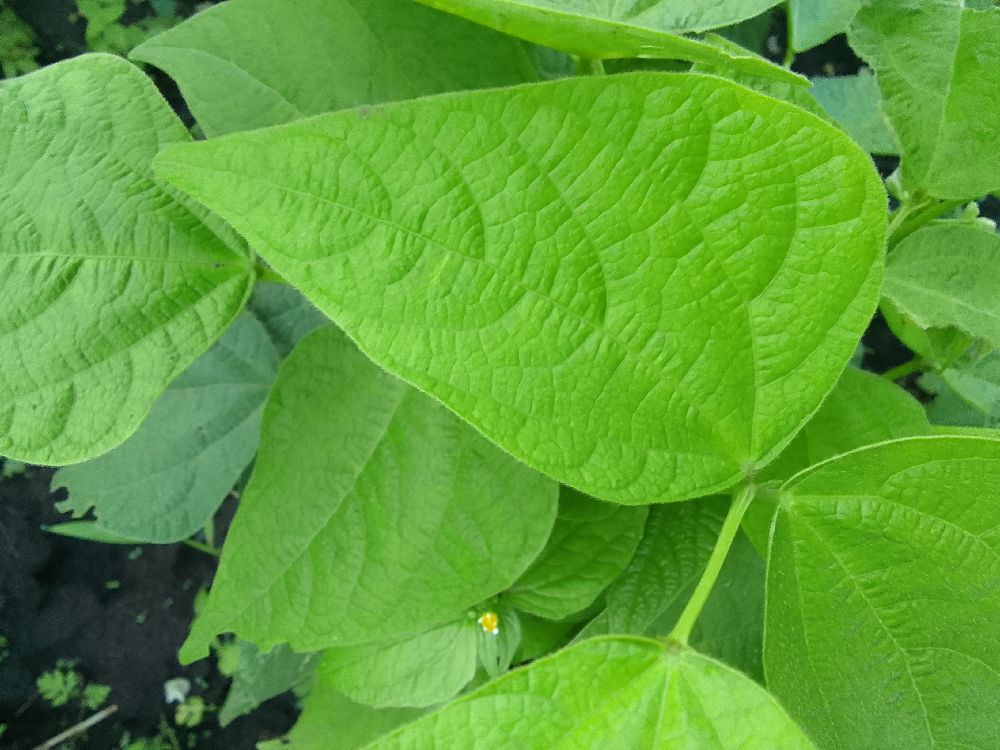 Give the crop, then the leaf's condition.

common bean, healthy
